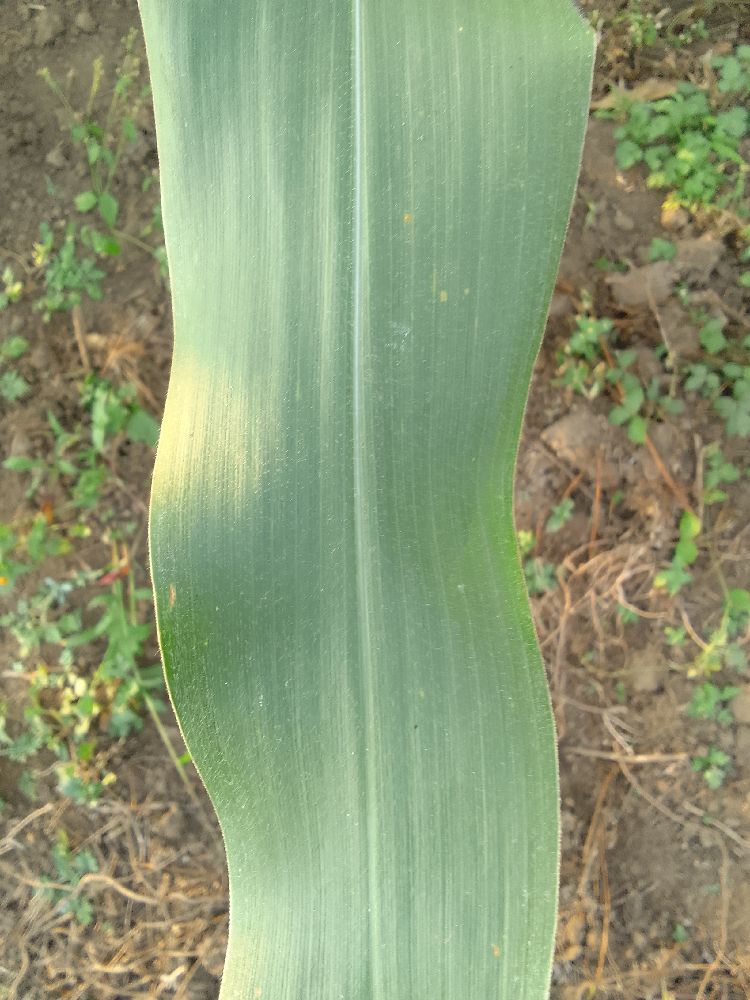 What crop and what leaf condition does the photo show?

maize, healthy
